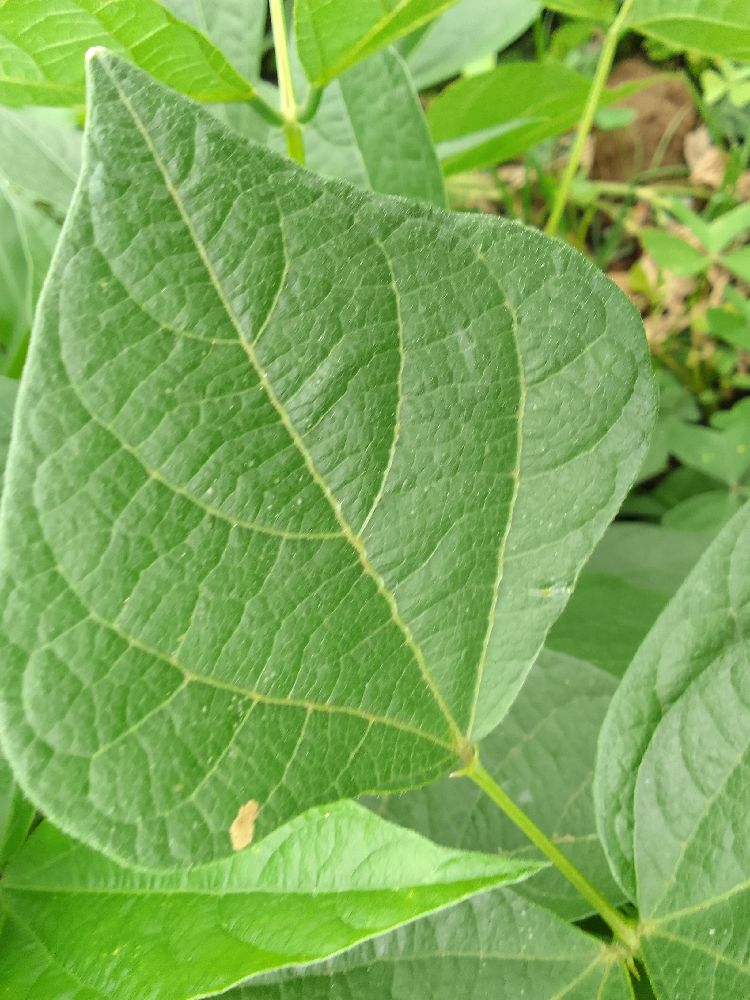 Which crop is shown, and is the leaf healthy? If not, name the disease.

common bean, healthy
